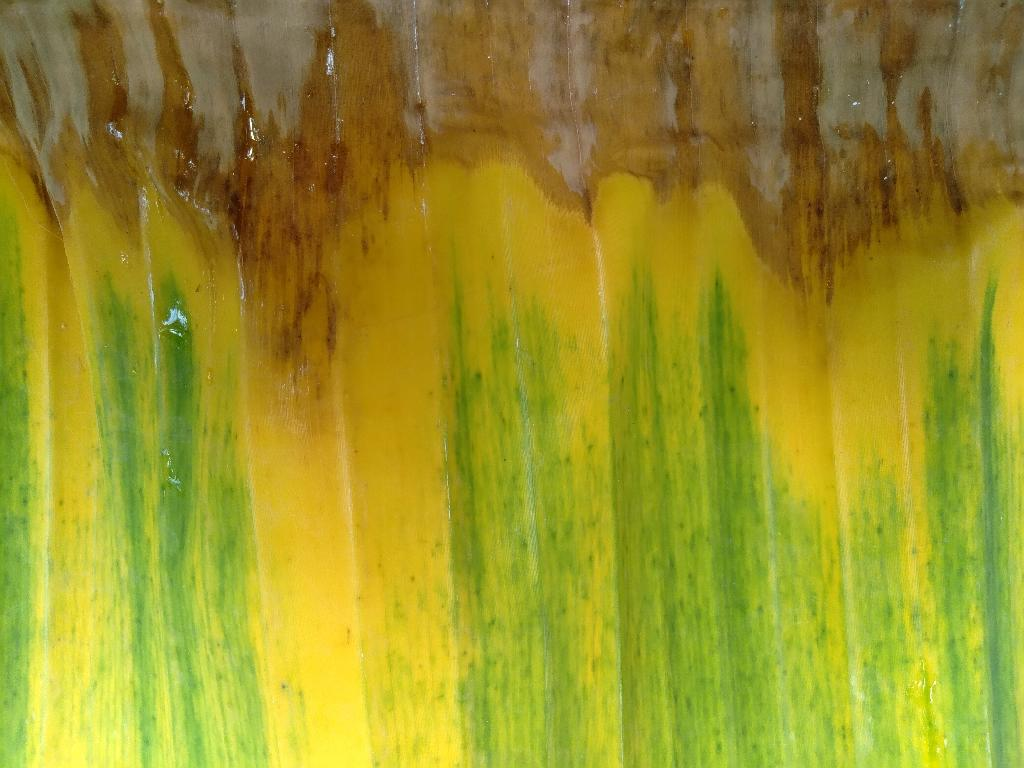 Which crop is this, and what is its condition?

banana, fusarium wilt race 1
